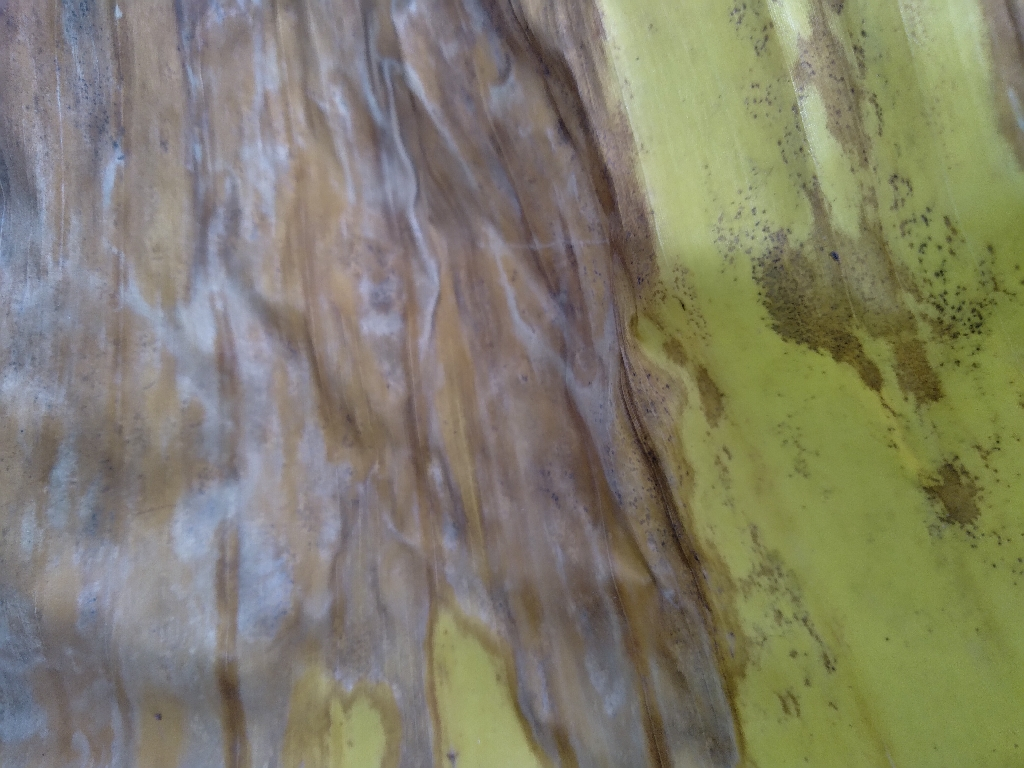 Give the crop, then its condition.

banana, fusarium wilt race 1
